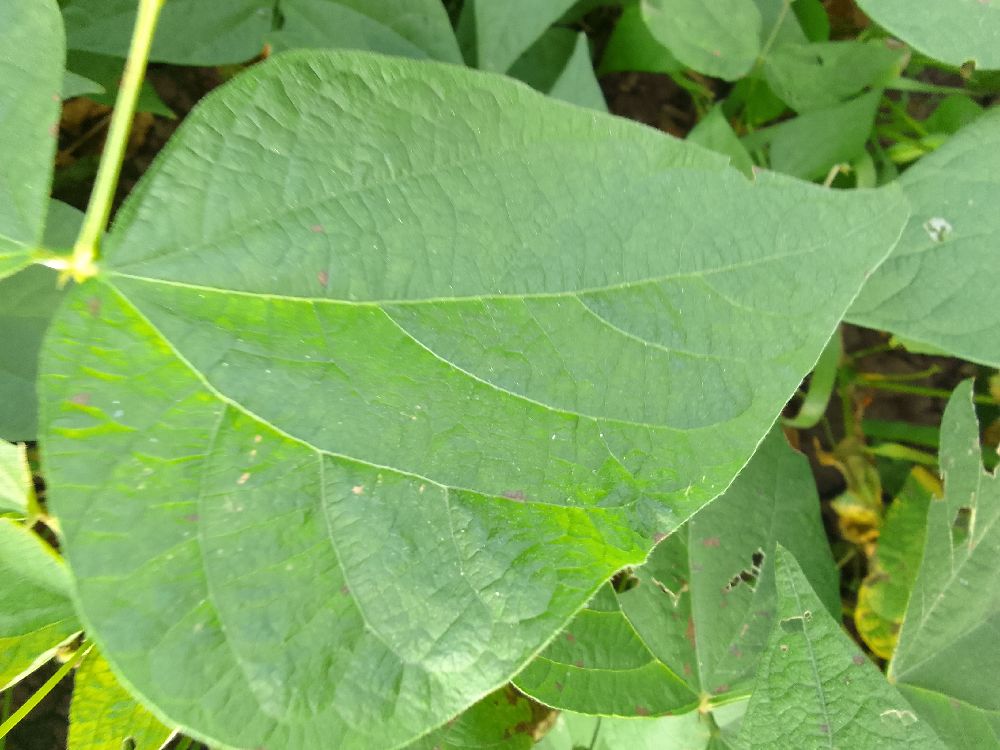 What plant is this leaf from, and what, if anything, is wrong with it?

common bean, healthy
